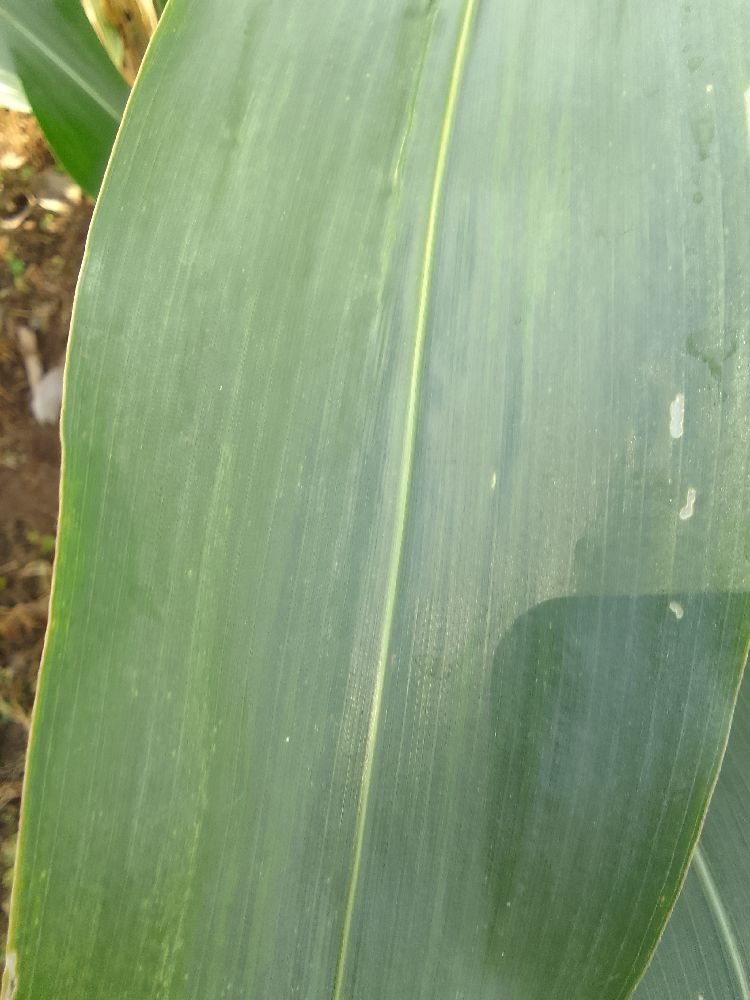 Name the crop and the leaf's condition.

maize, healthy
